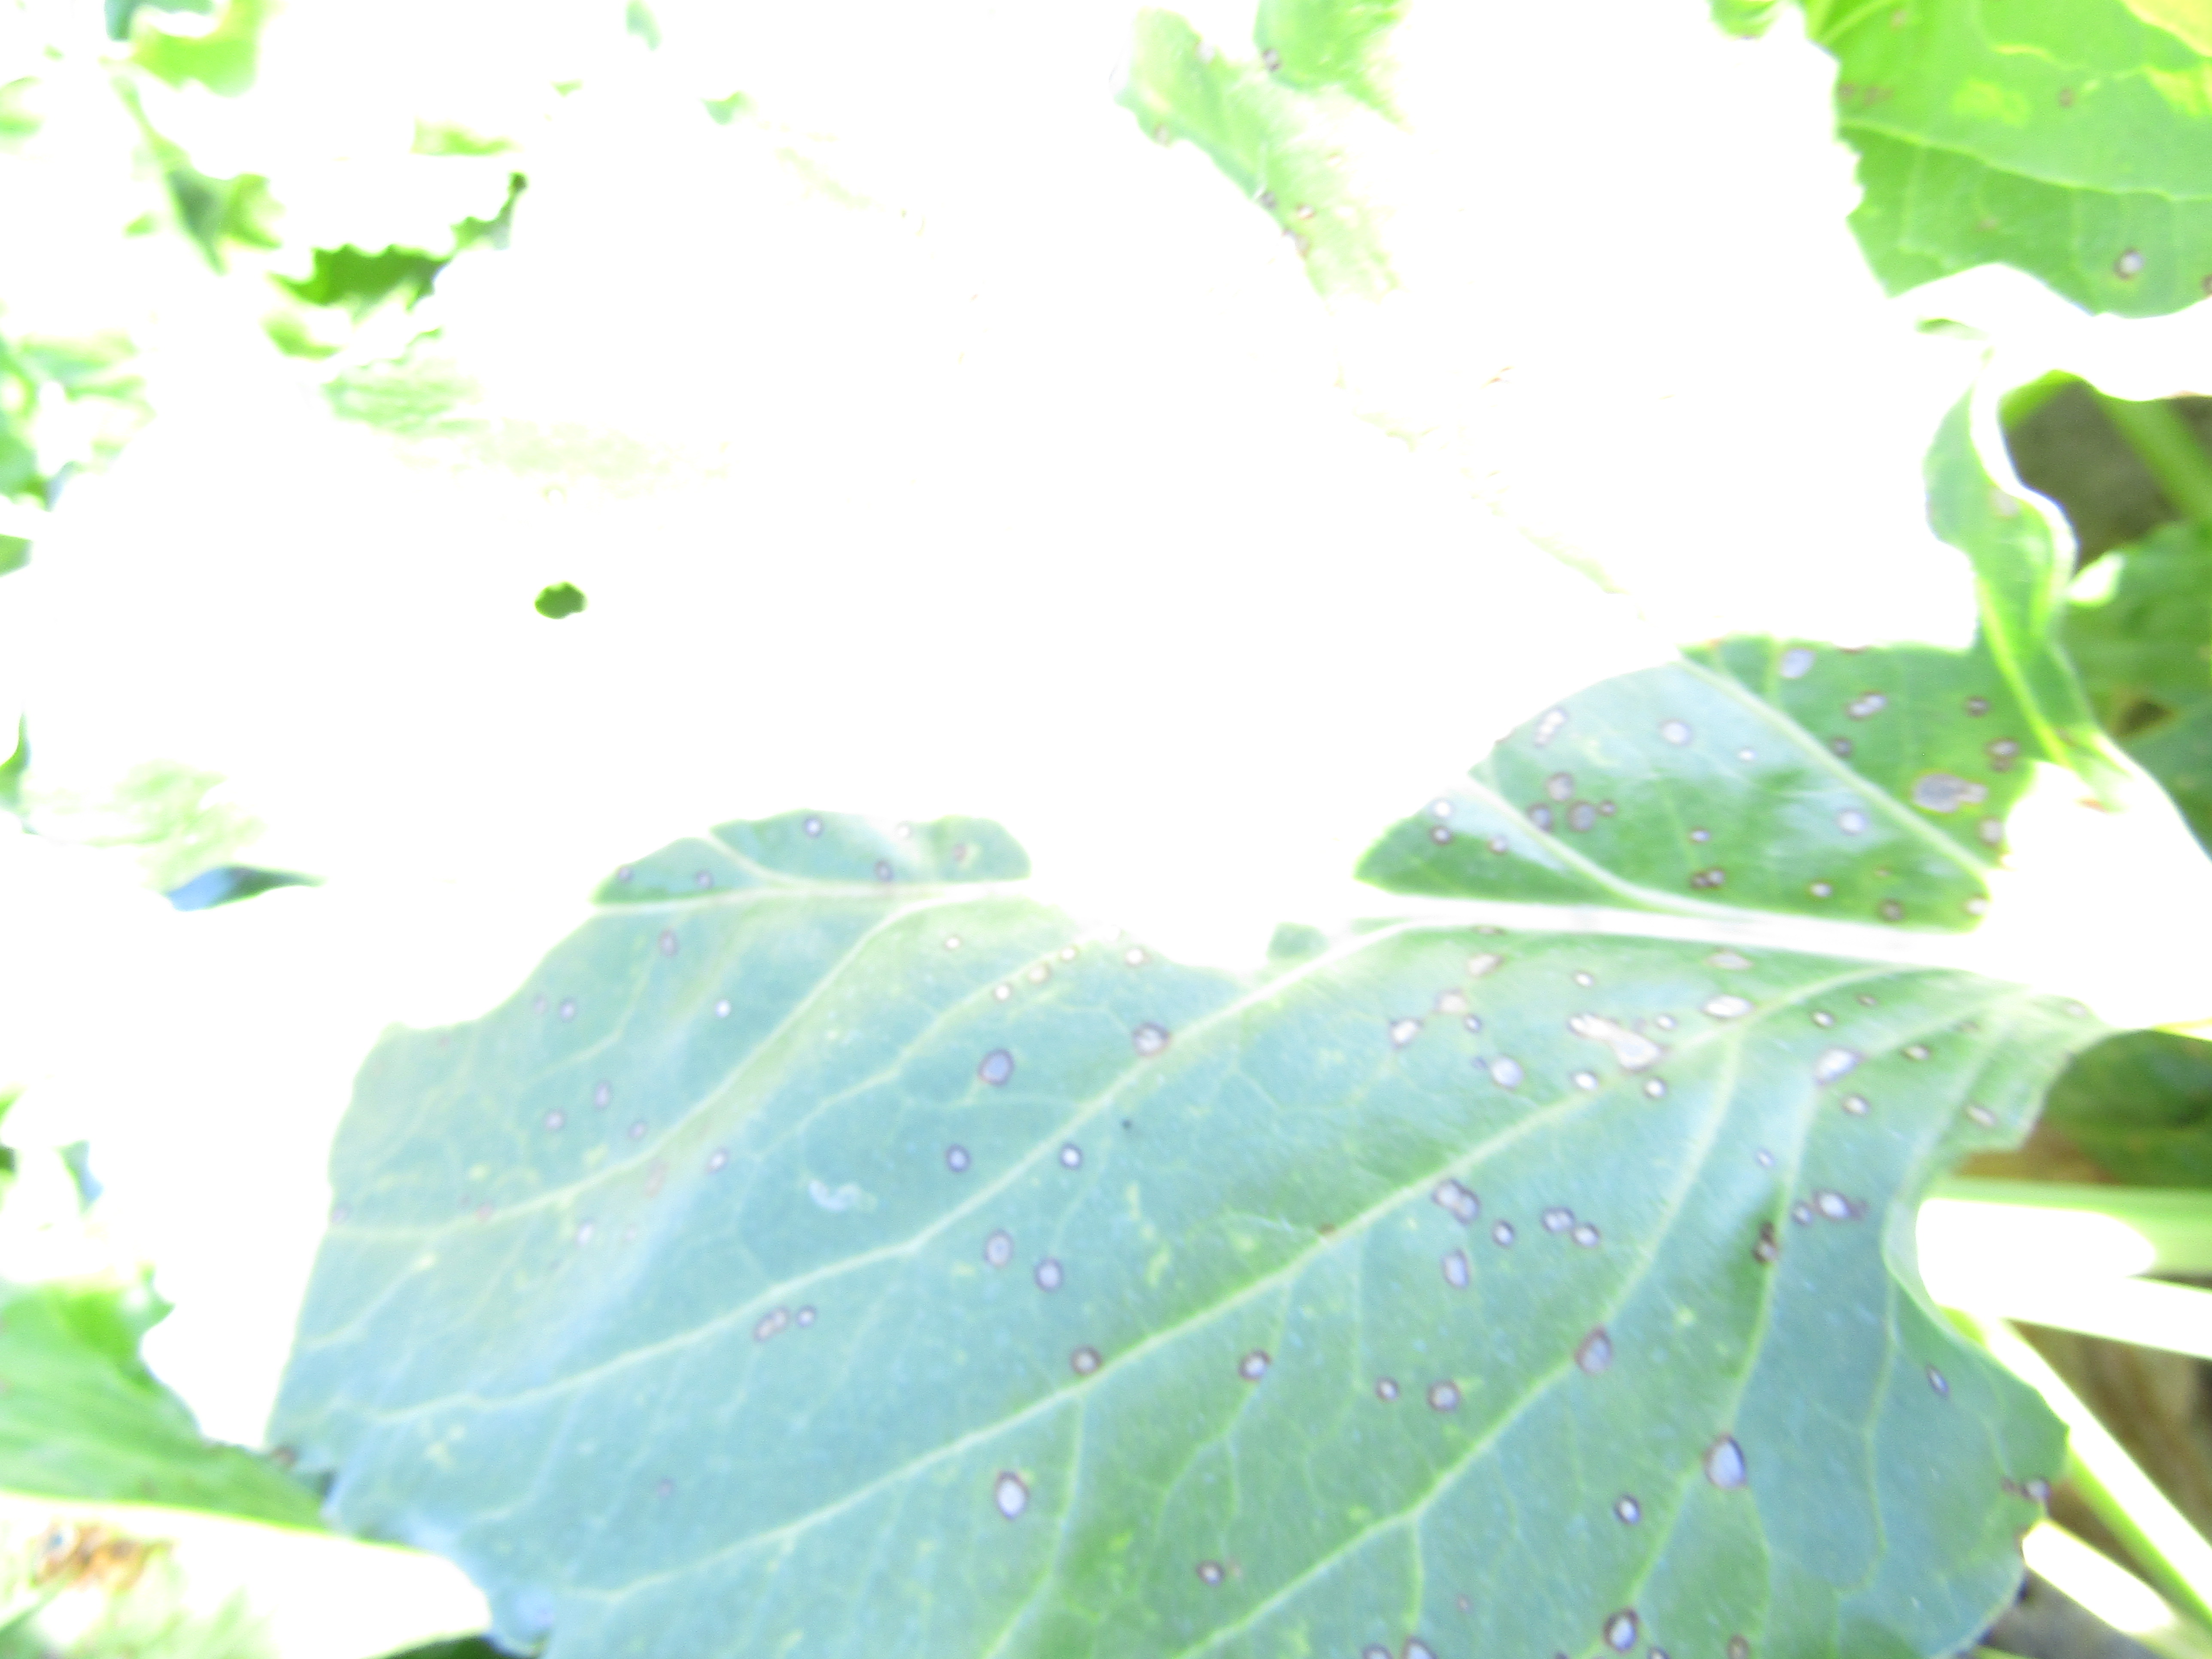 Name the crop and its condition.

beet, cercospora
